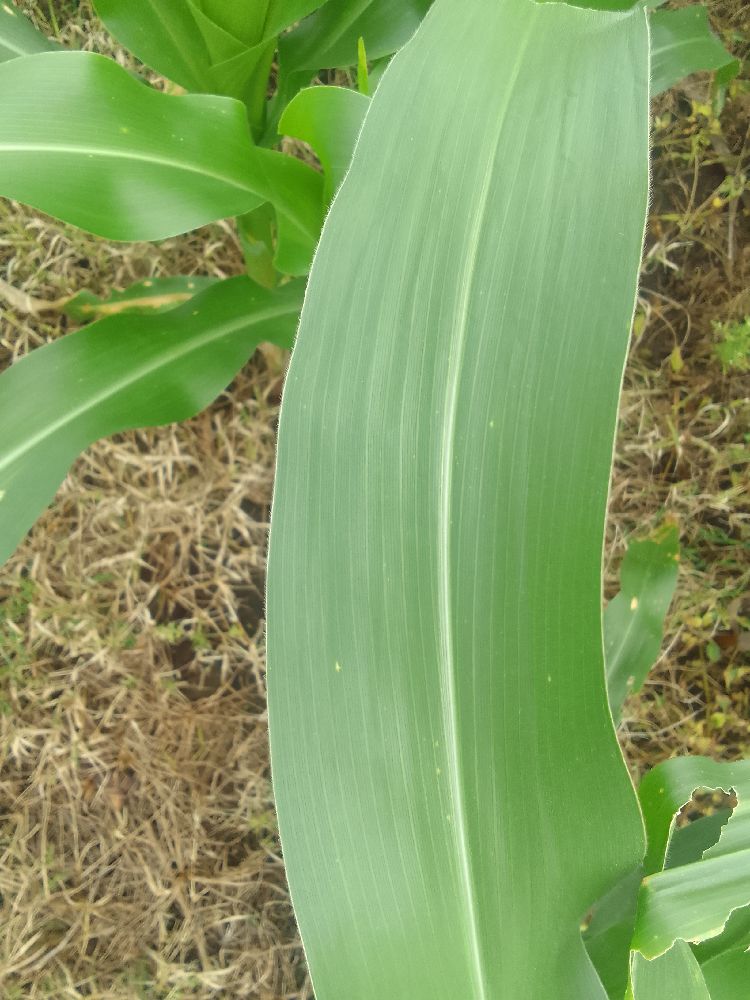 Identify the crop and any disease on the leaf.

maize, healthy
